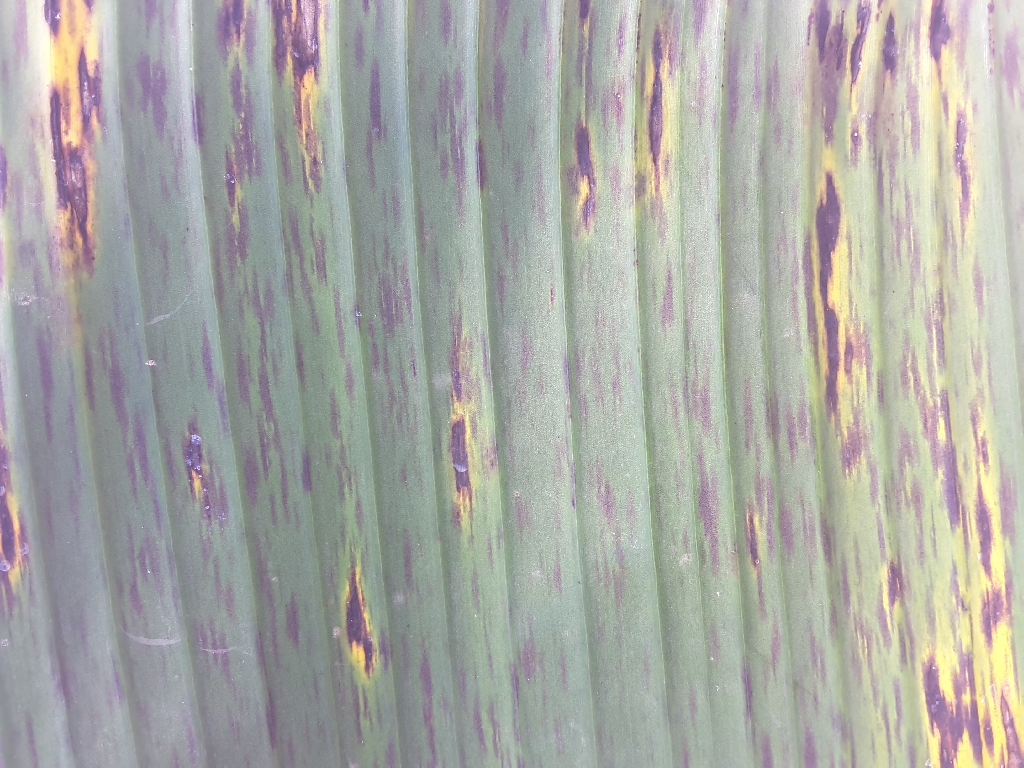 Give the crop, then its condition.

banana, black sigatoka
